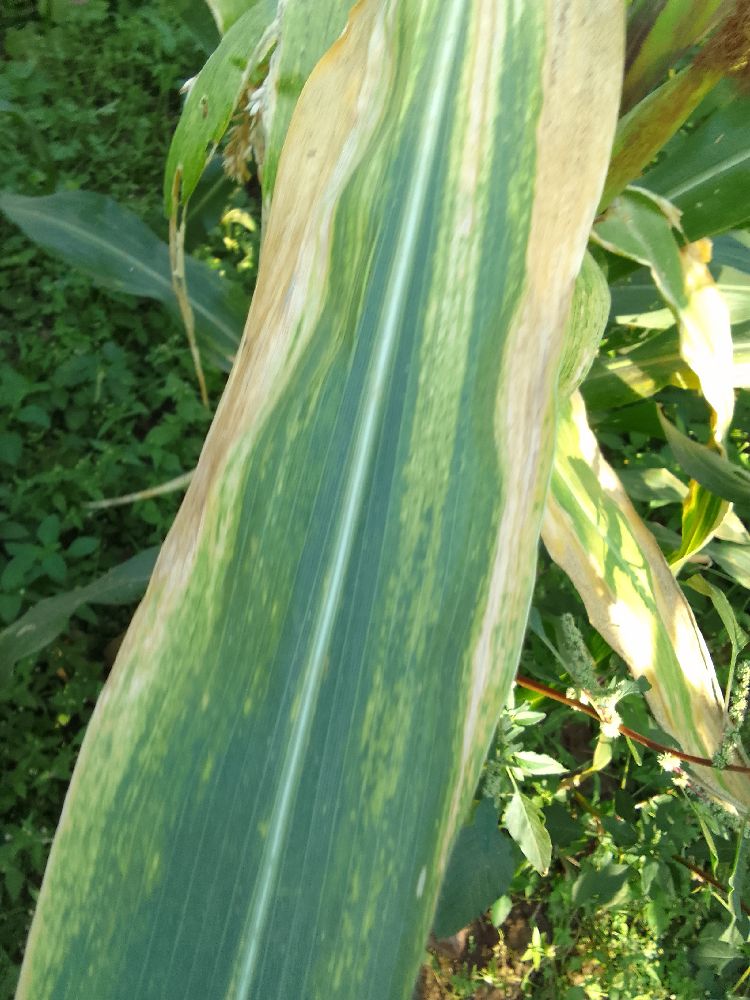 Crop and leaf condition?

maize, maize lethal necrosis
